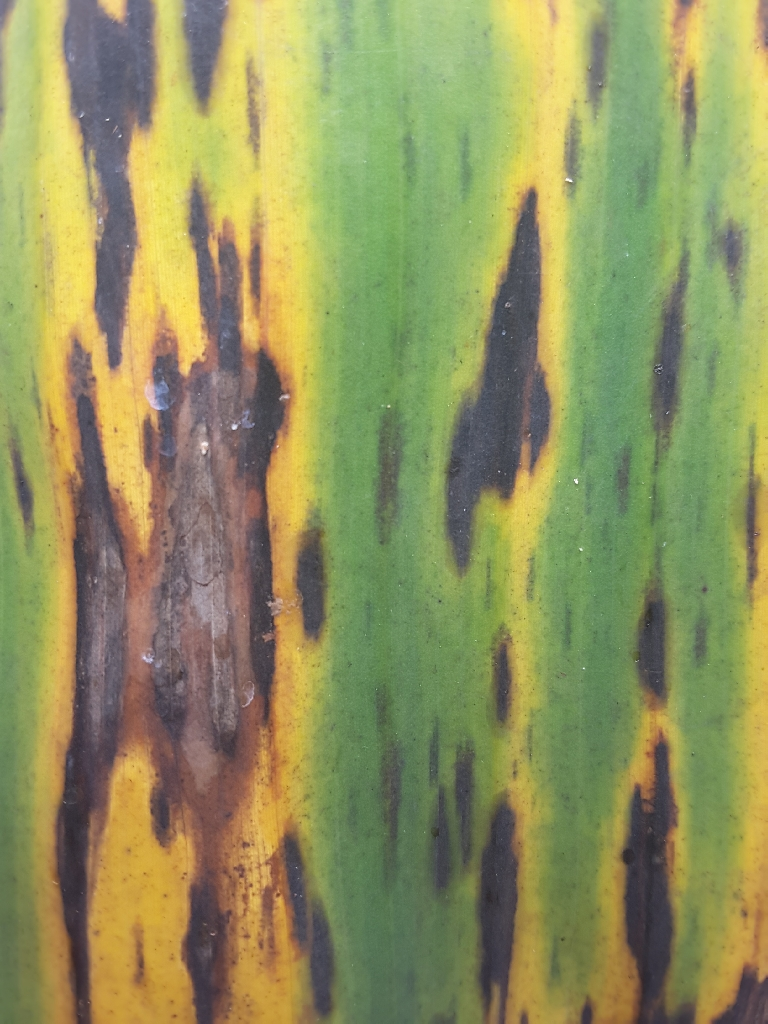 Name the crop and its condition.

banana, black sigatoka
